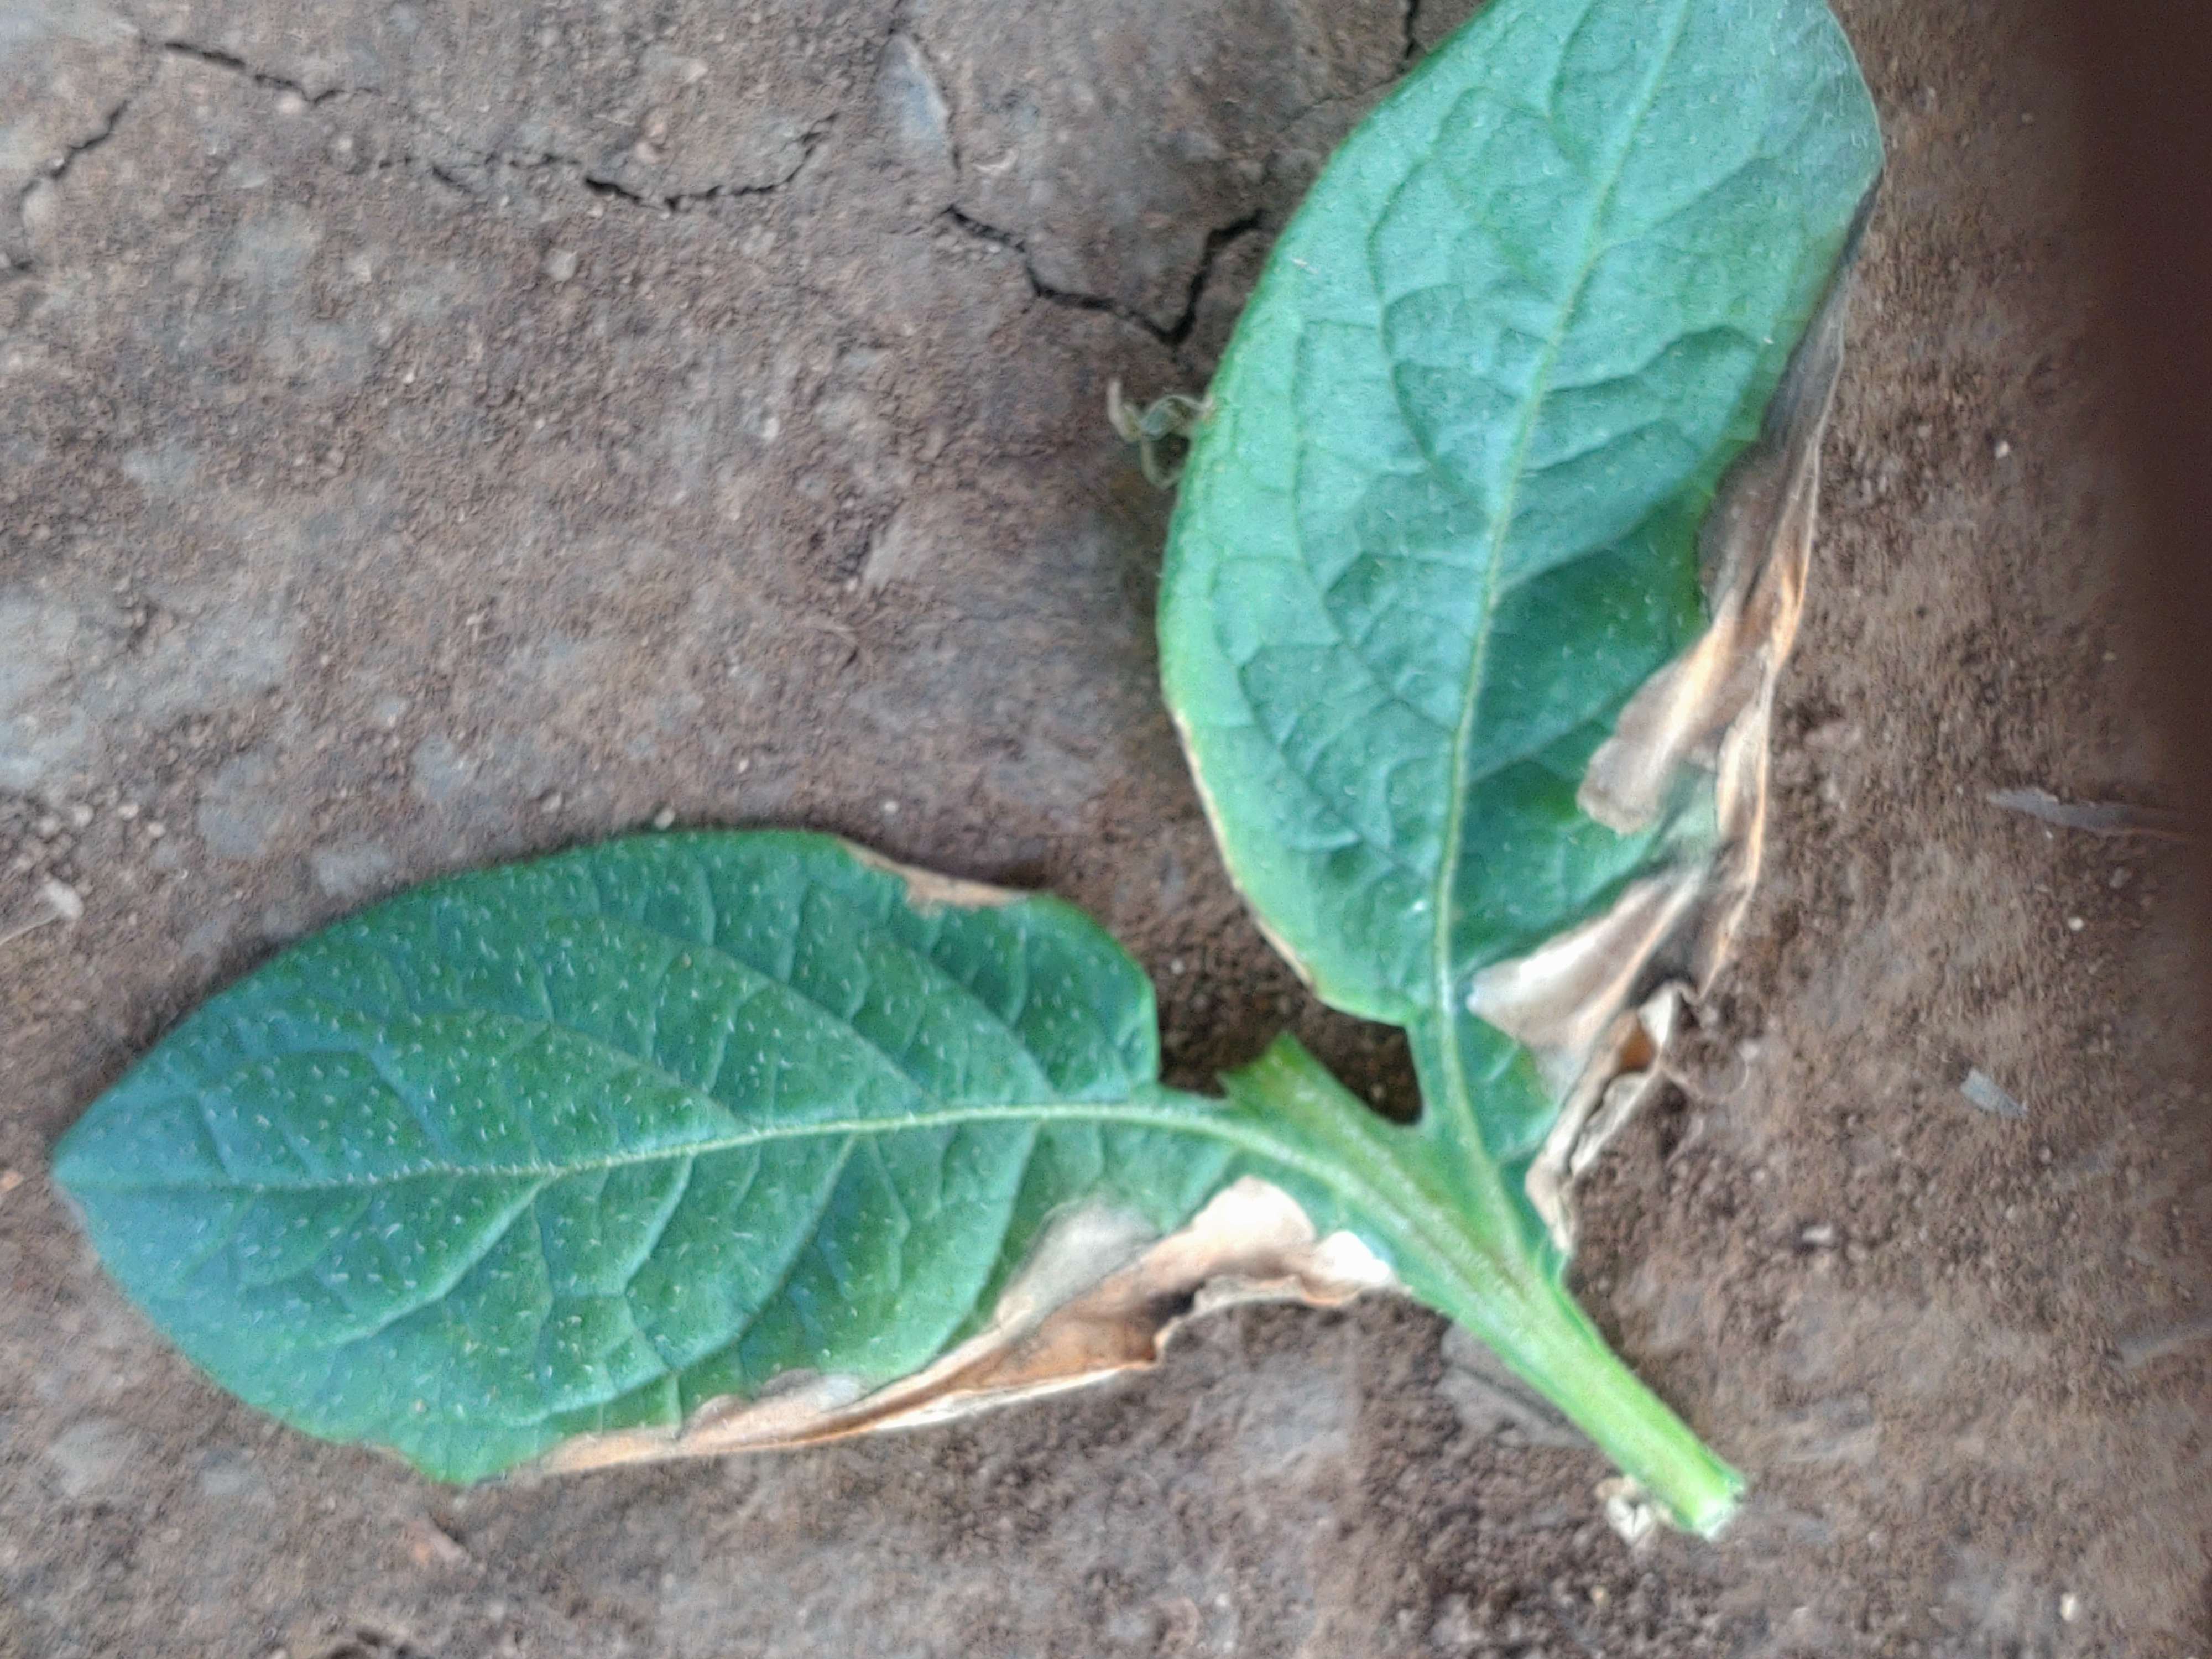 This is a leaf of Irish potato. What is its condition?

early blight
